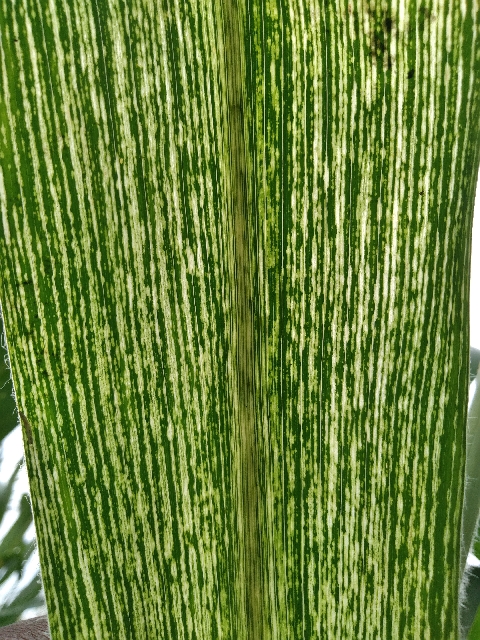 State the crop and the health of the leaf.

maize, maize streak virus
